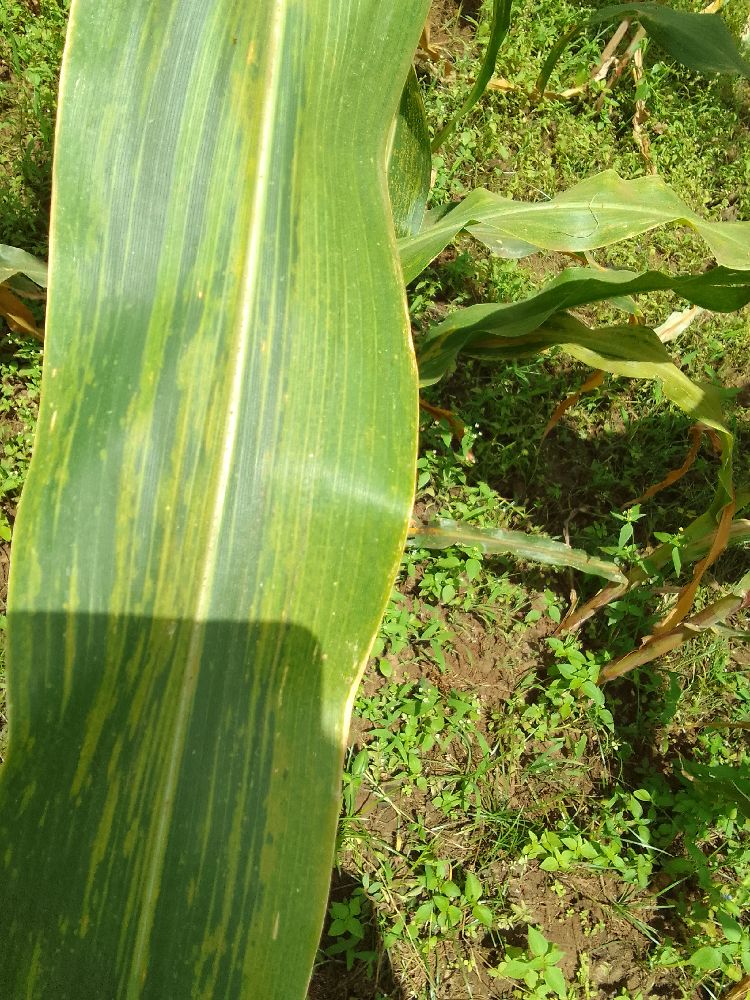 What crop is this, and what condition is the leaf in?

maize, maize lethal necrosis
